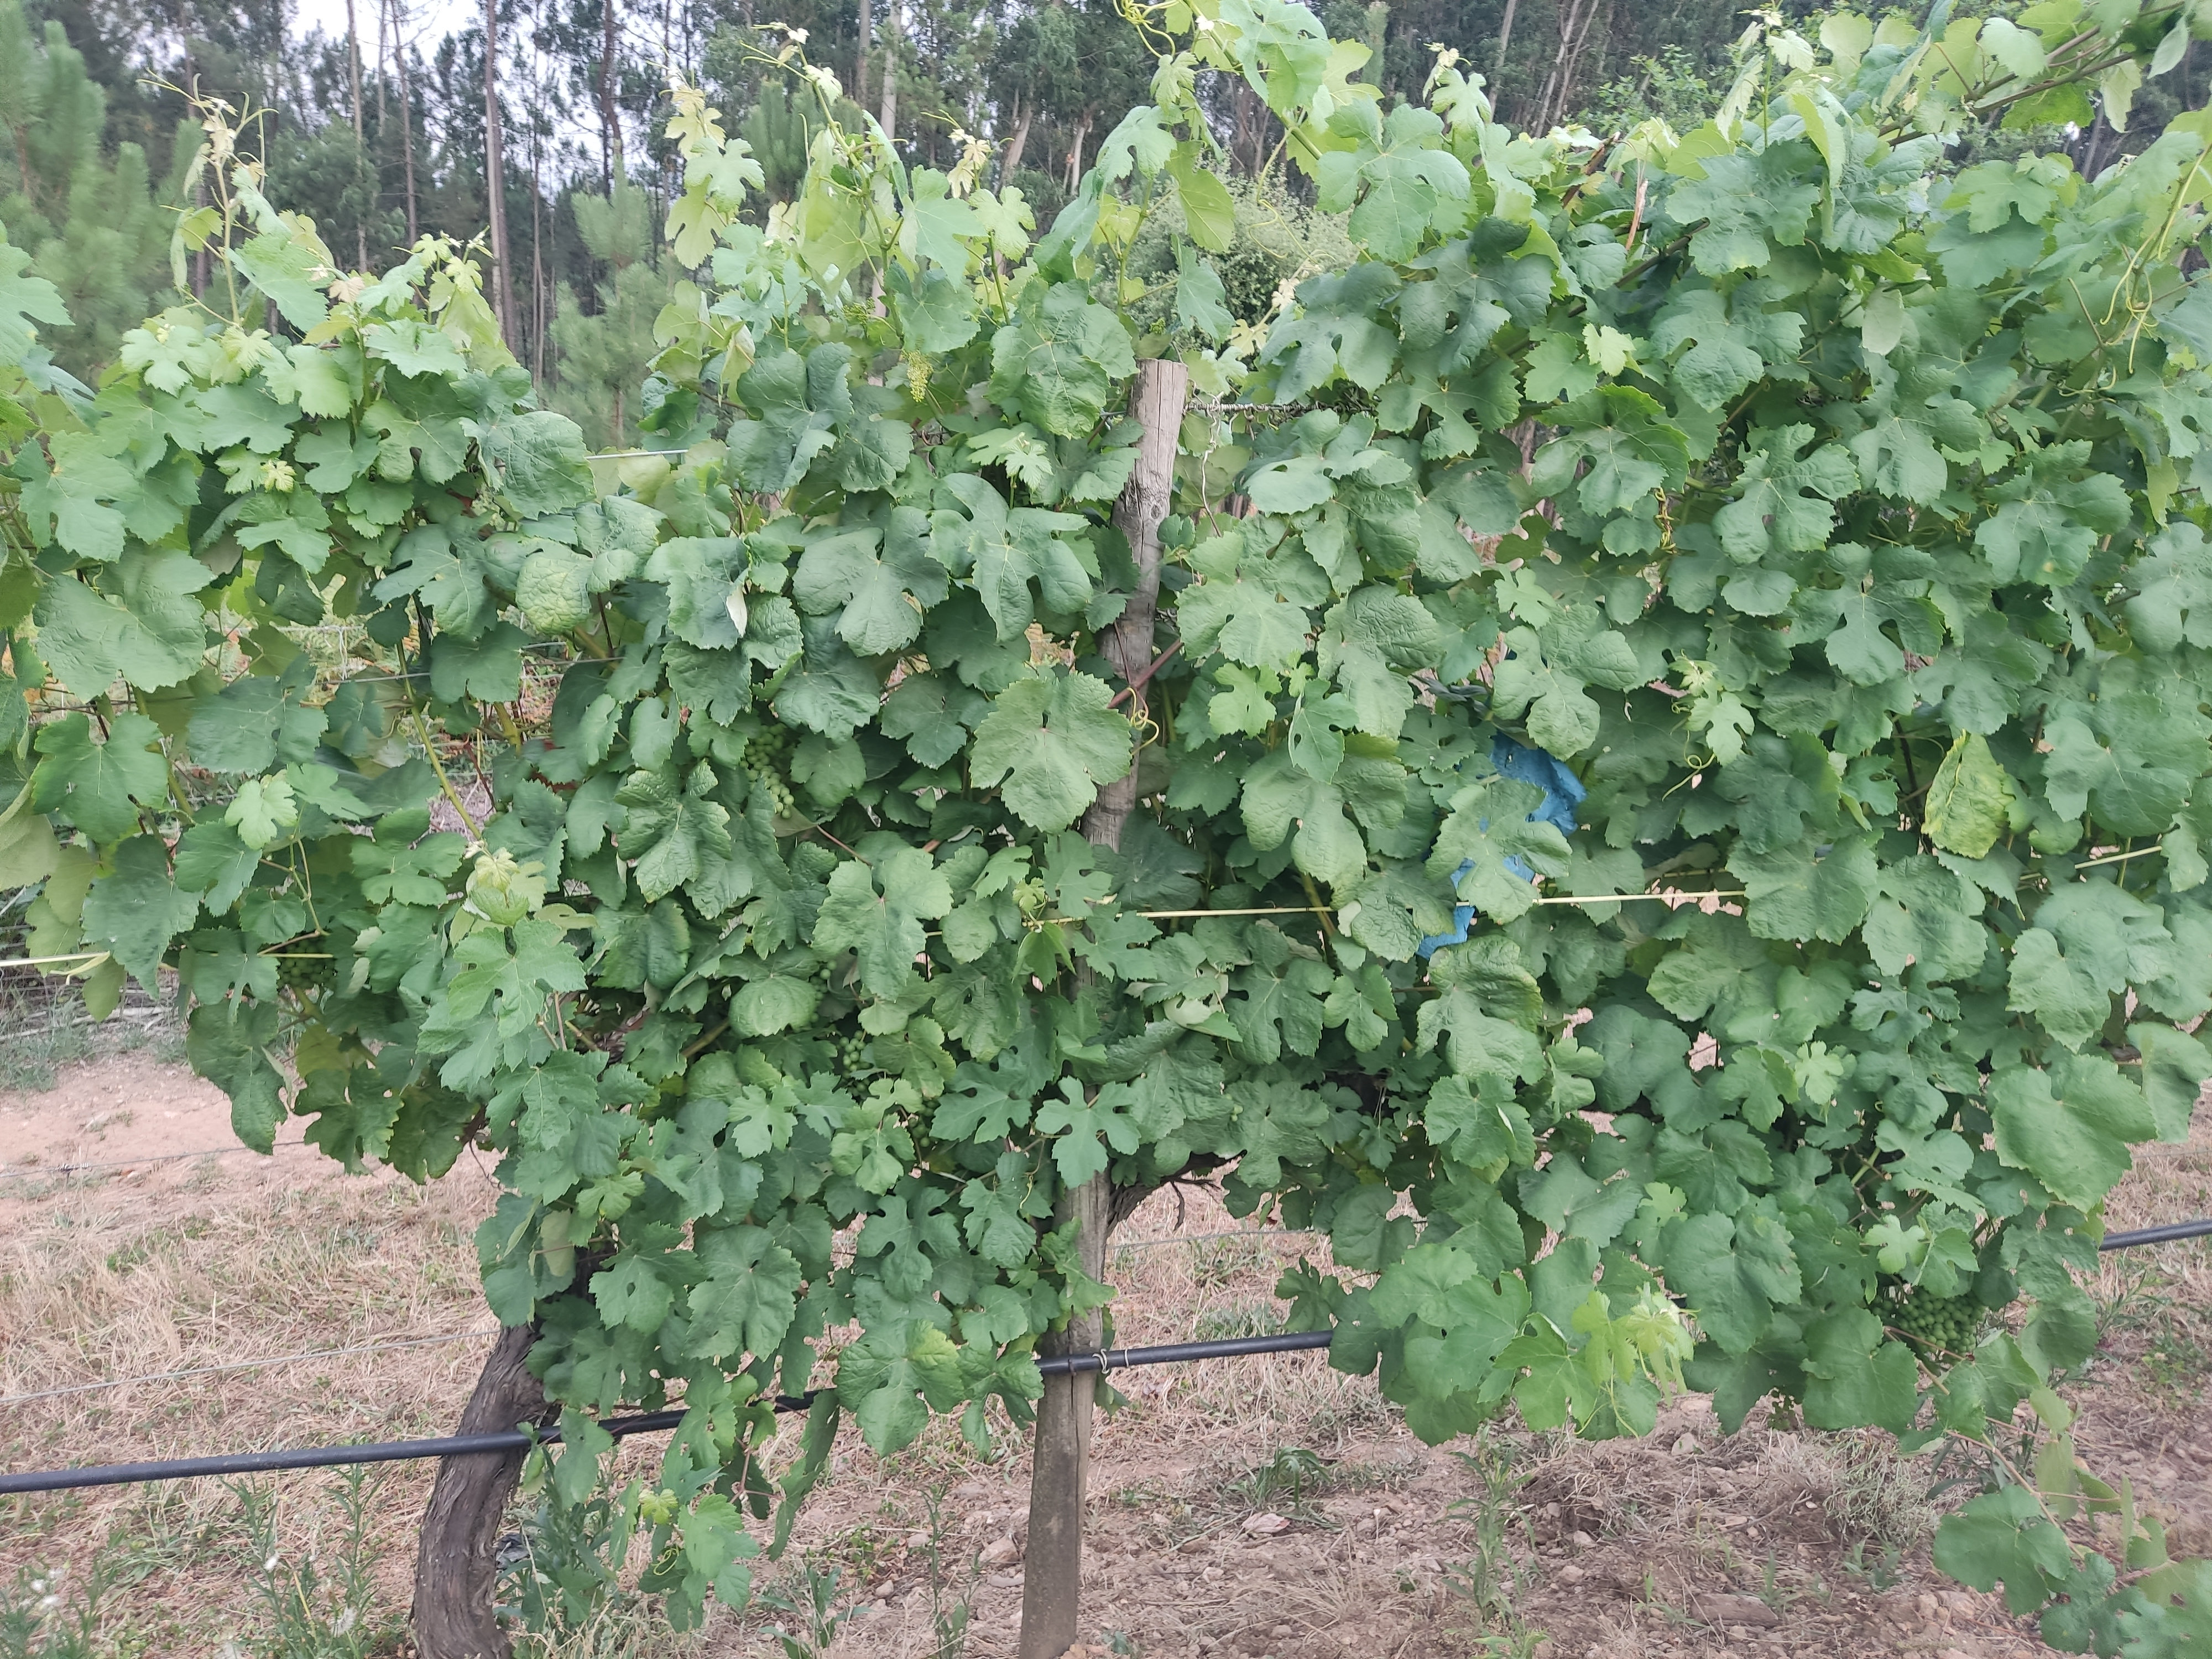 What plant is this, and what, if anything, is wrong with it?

grapevine, not affected by esca disease
